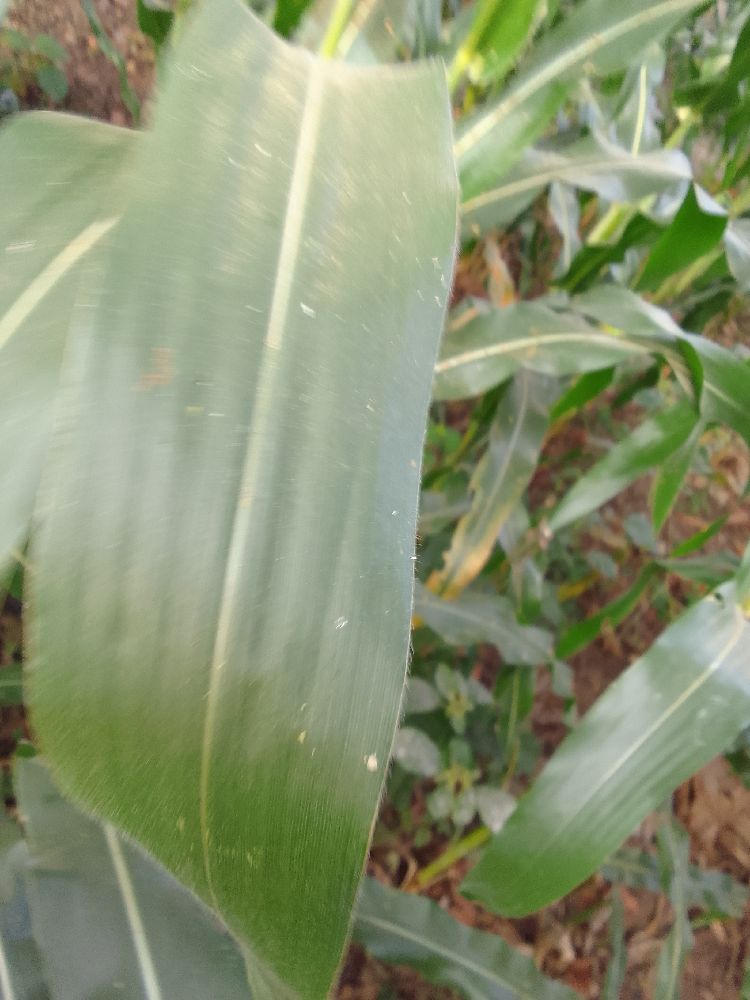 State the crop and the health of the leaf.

maize, healthy
